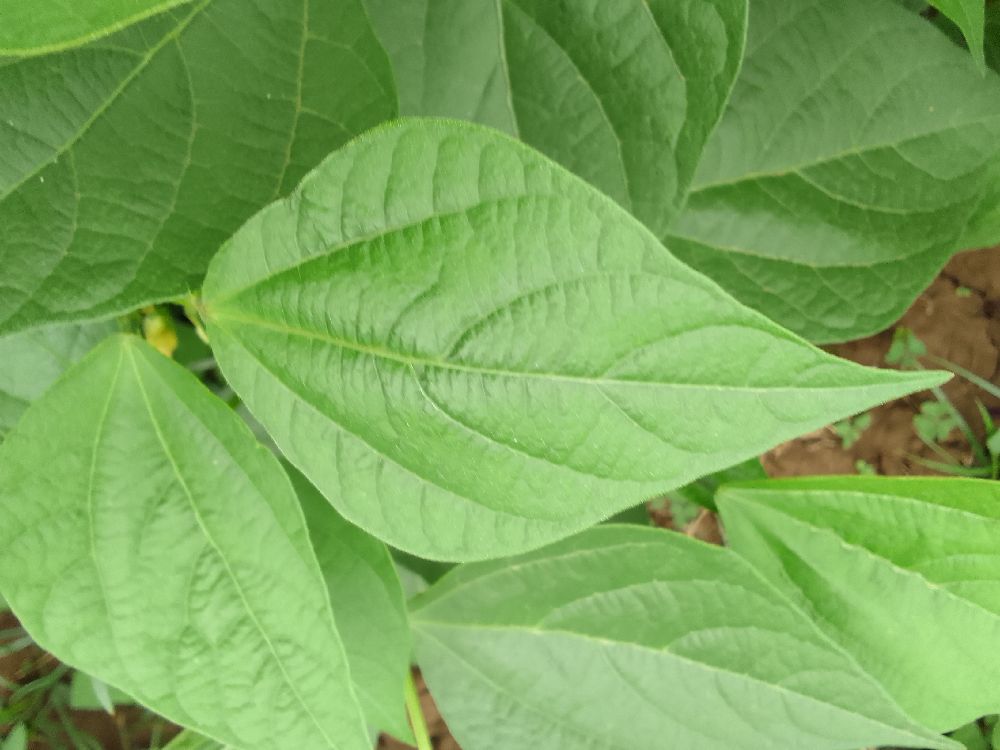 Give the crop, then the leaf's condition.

common bean, healthy
